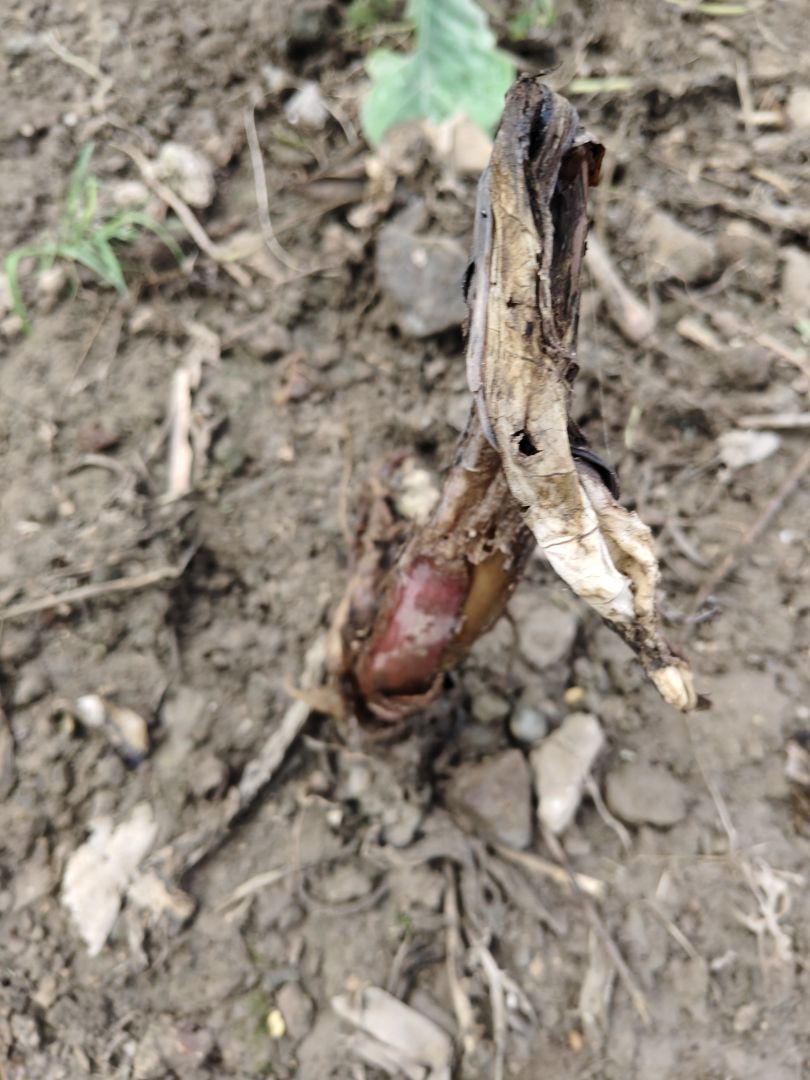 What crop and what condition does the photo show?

taro, root rot
